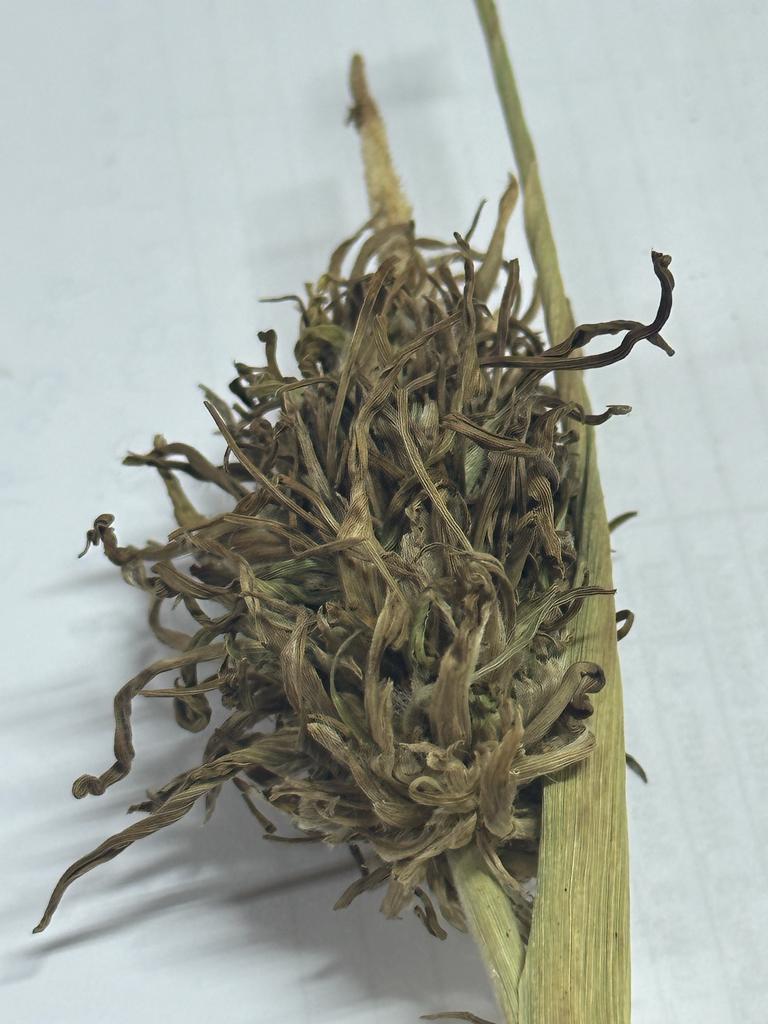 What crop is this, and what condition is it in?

pearl millet, sclerospora graminicola
